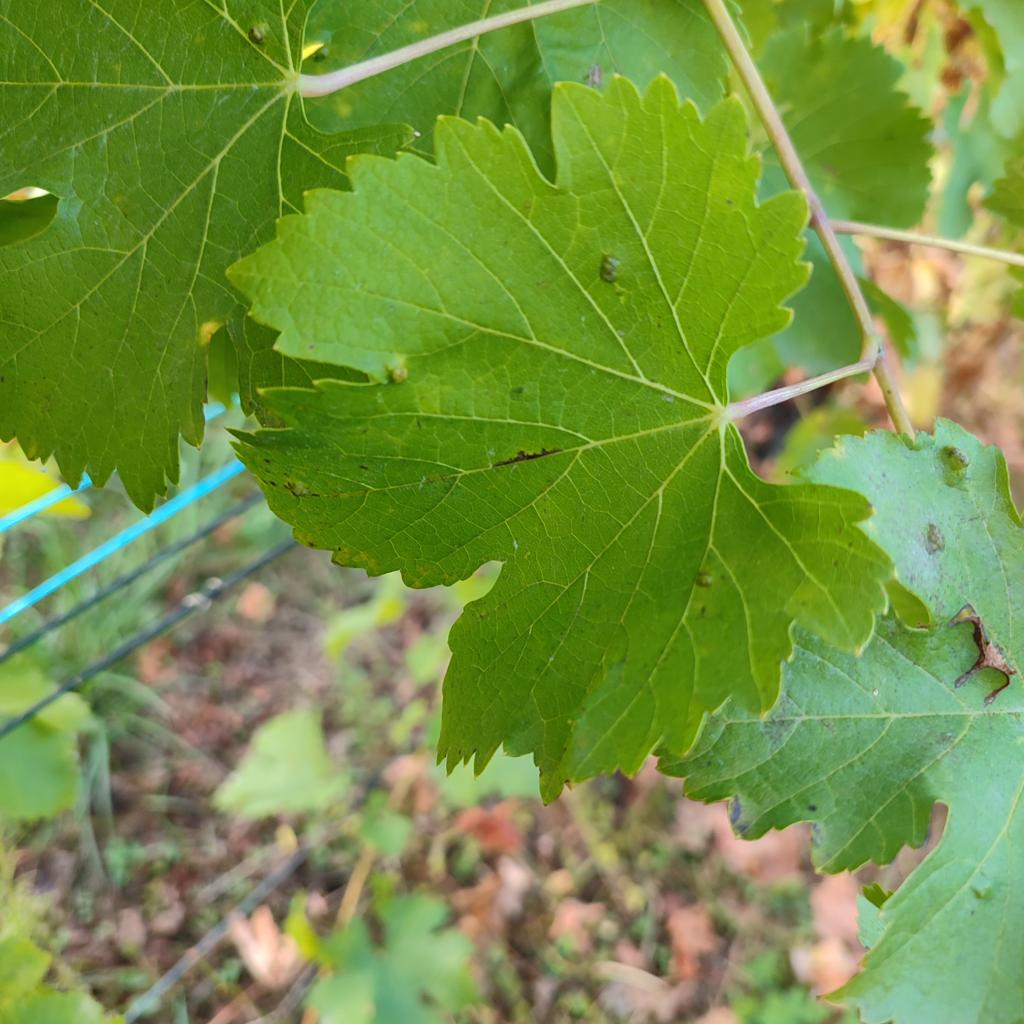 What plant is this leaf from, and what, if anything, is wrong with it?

grapevine, erineum mite
